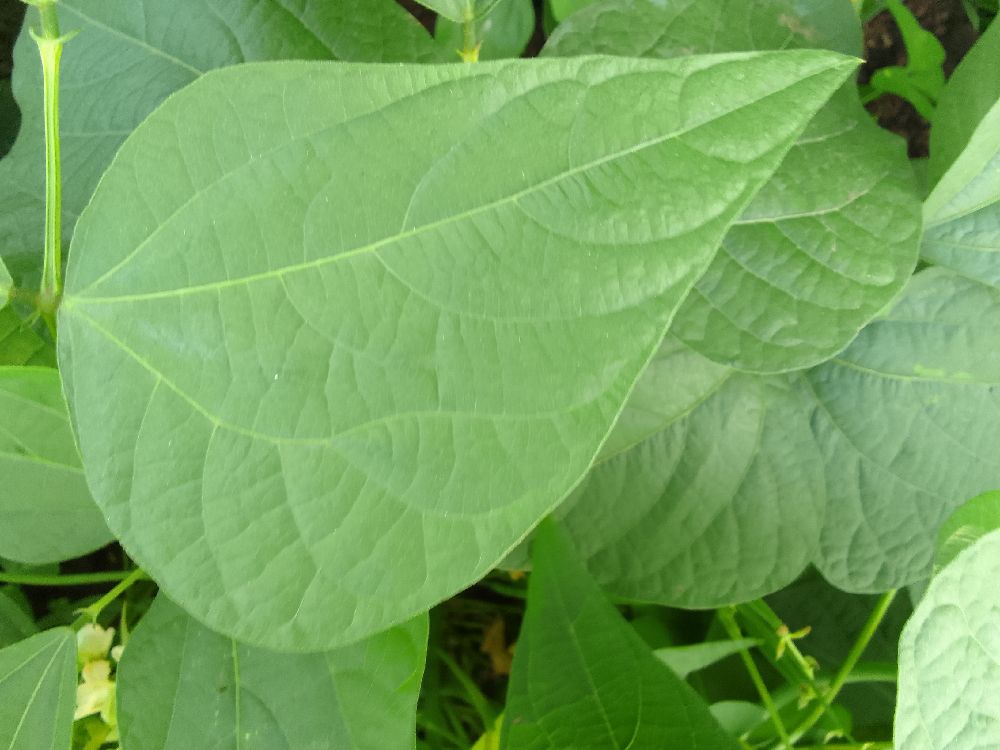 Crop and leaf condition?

common bean, healthy
